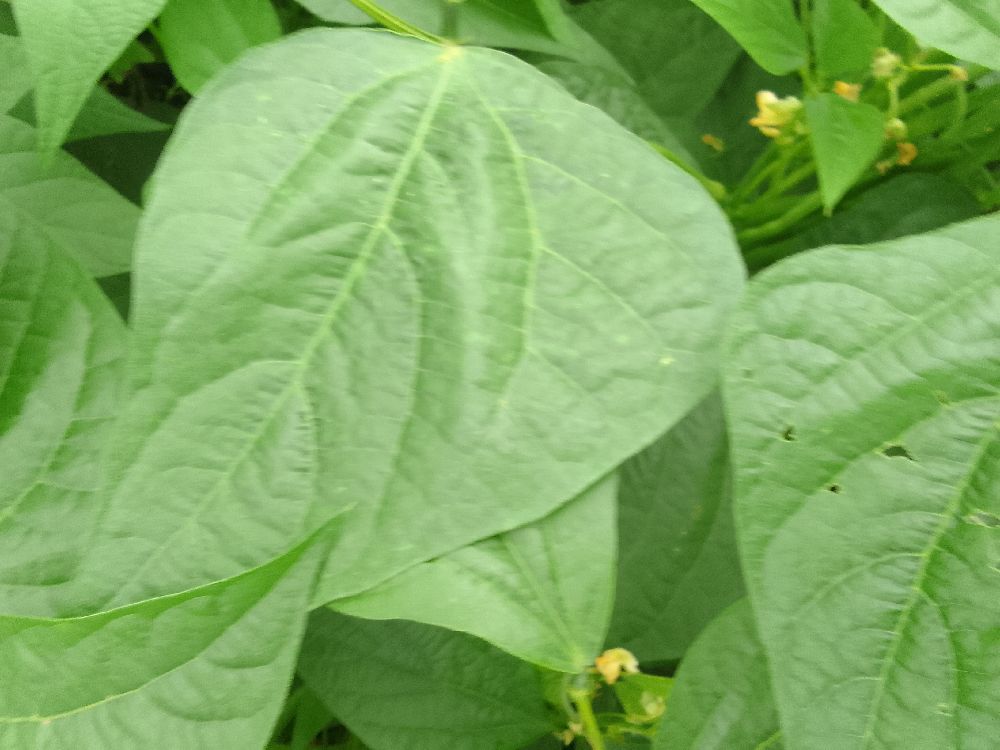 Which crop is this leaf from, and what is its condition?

common bean, healthy
